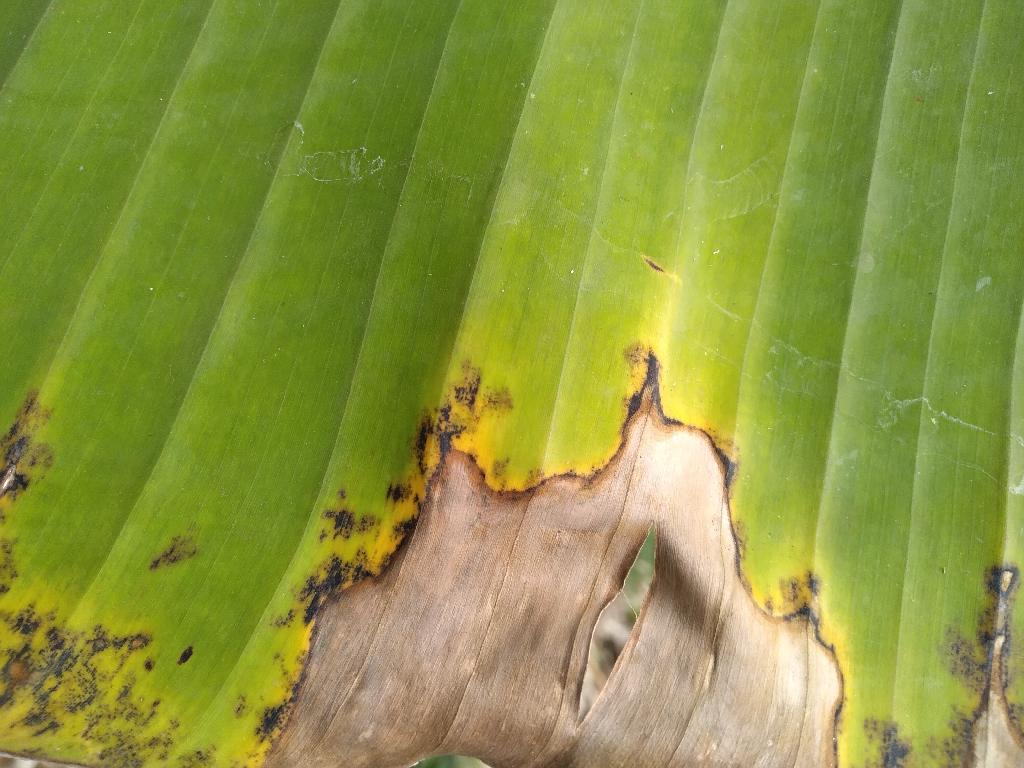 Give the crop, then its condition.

banana, black sigatoka
